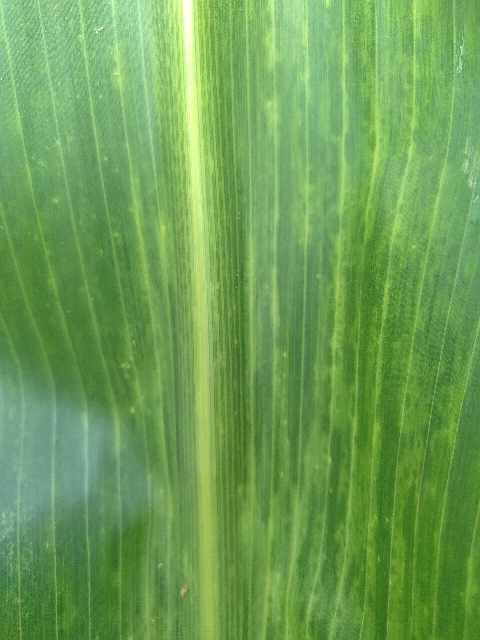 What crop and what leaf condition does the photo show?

maize, maize lethal necrosis
